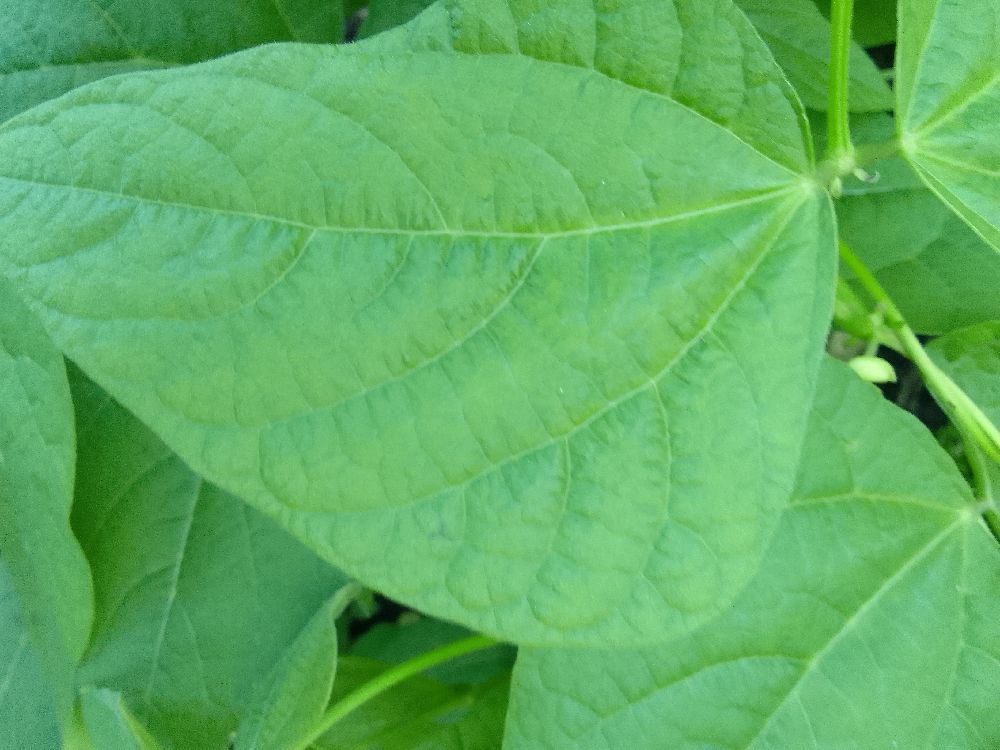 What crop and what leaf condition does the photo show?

common bean, healthy
